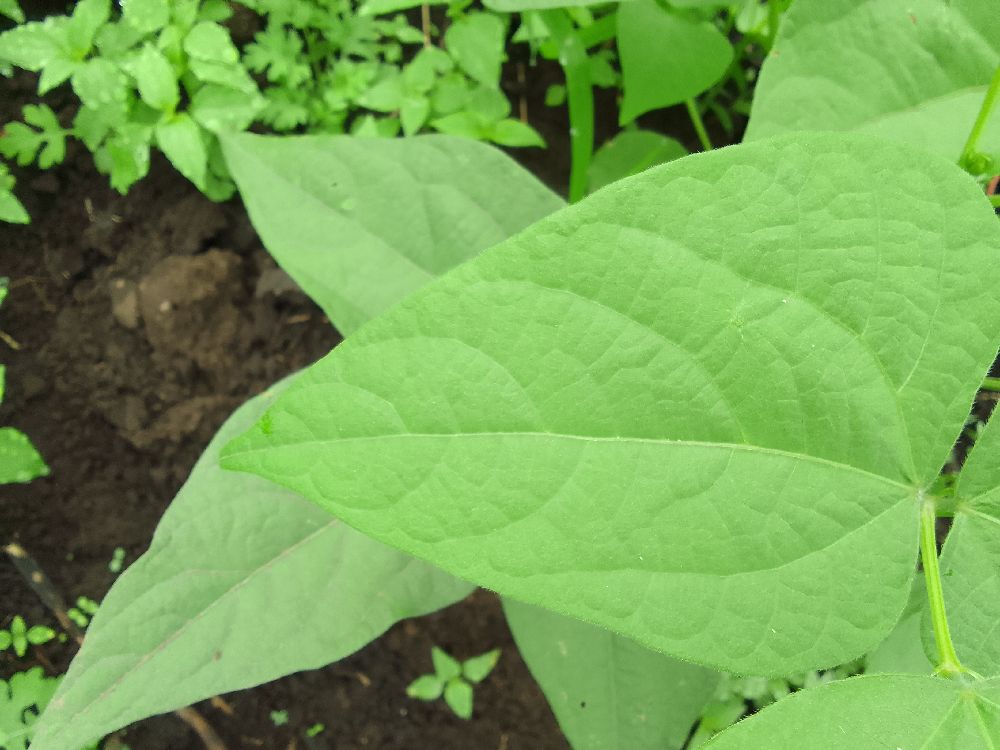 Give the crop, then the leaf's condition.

common bean, healthy
